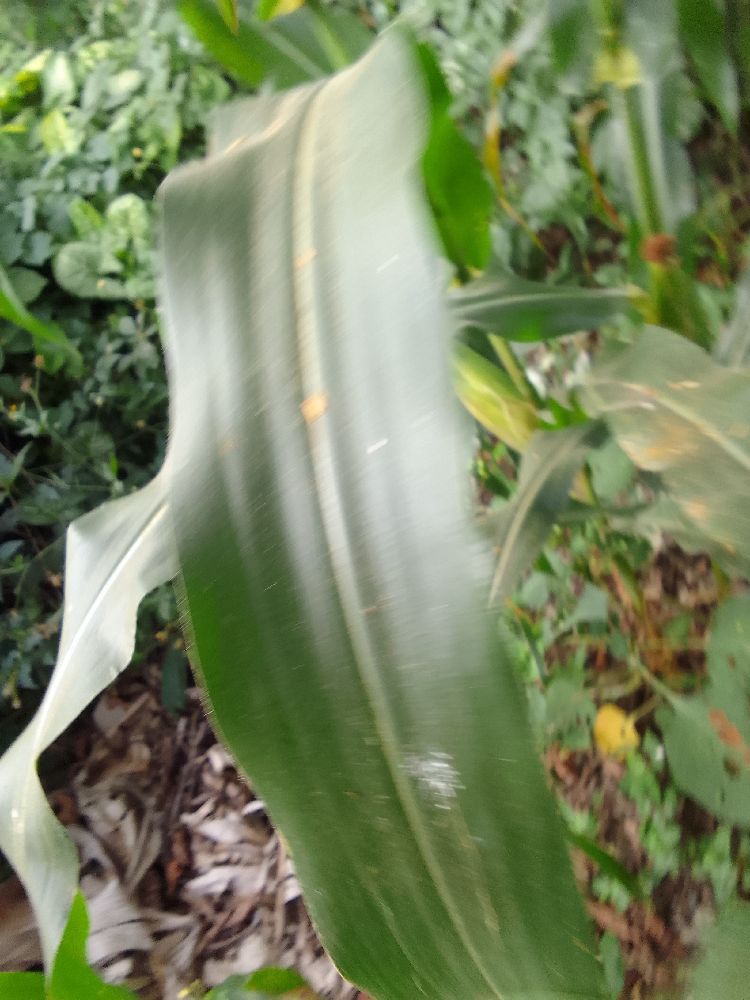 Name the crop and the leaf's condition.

maize, healthy
